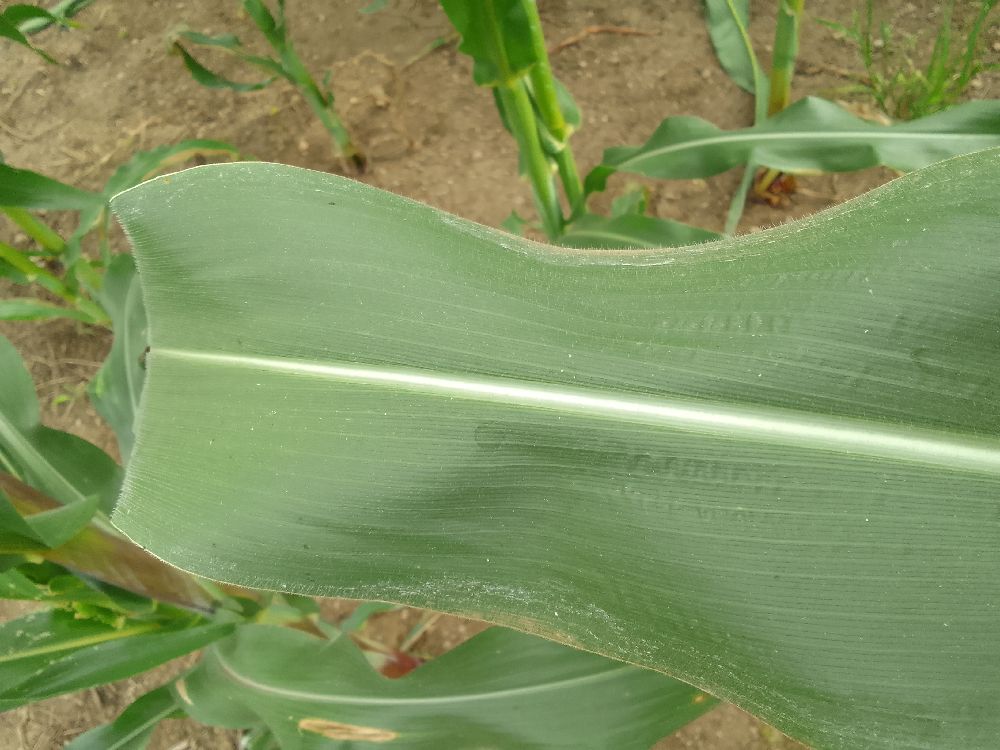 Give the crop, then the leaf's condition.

maize, healthy
